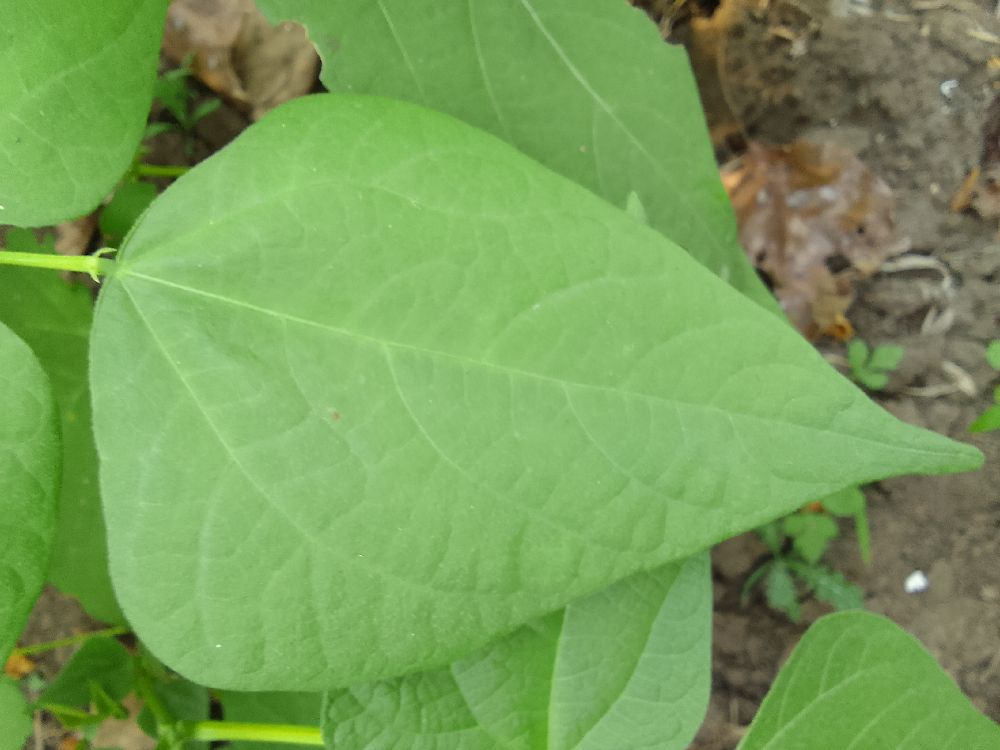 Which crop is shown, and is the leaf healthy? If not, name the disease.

common bean, healthy
